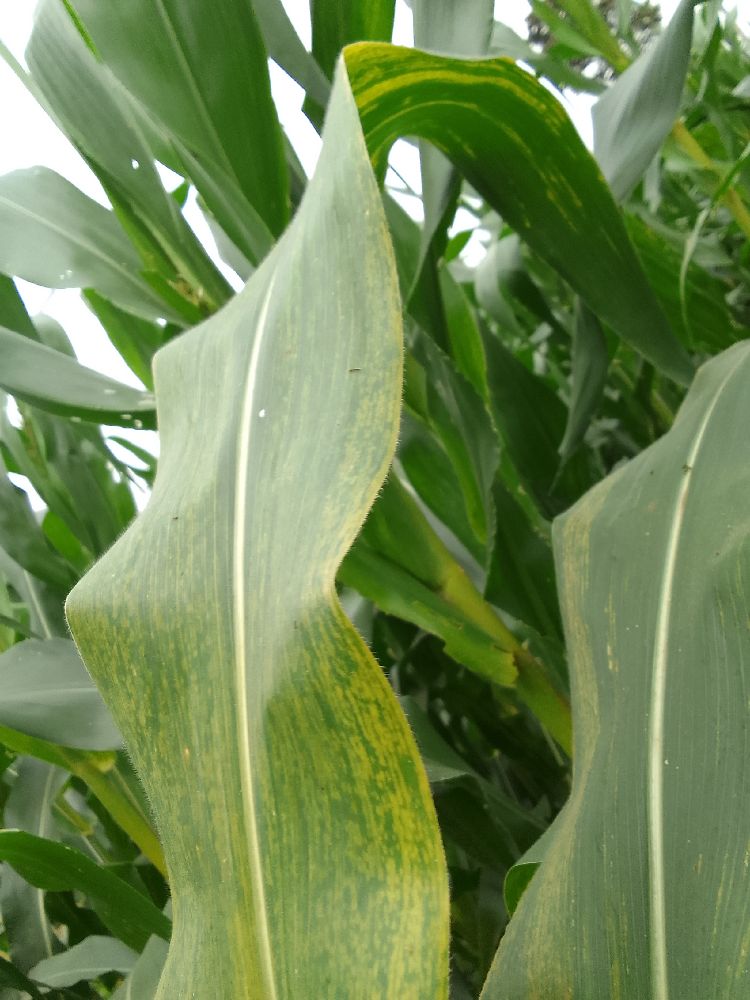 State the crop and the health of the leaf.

maize, maize lethal necrosis
